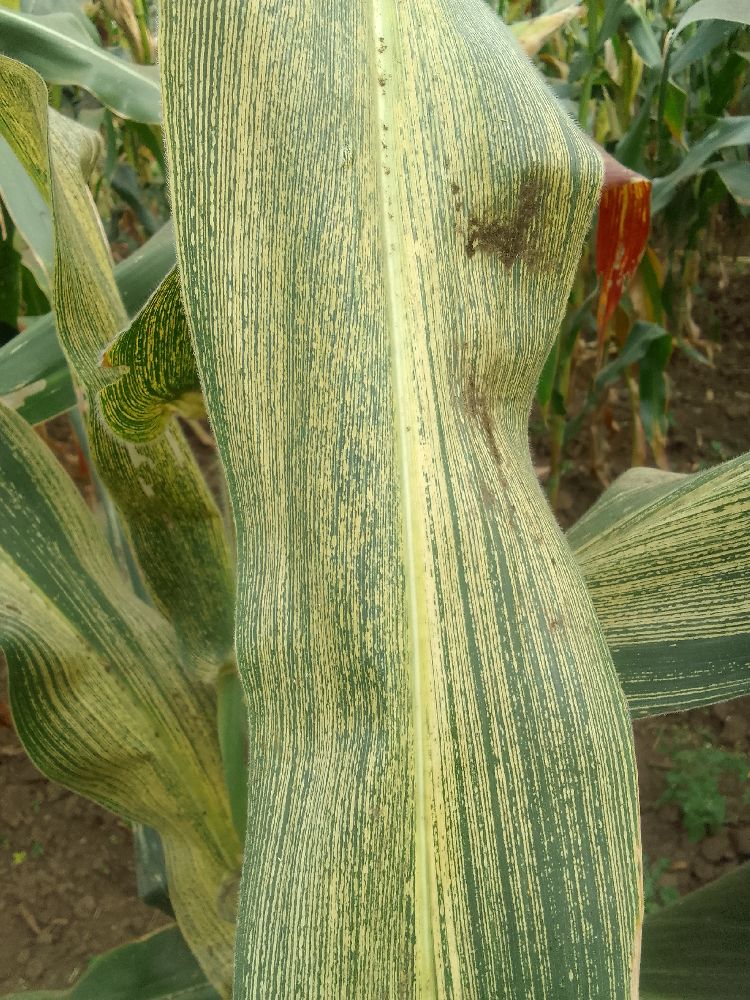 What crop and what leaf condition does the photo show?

maize, maize streak virus
